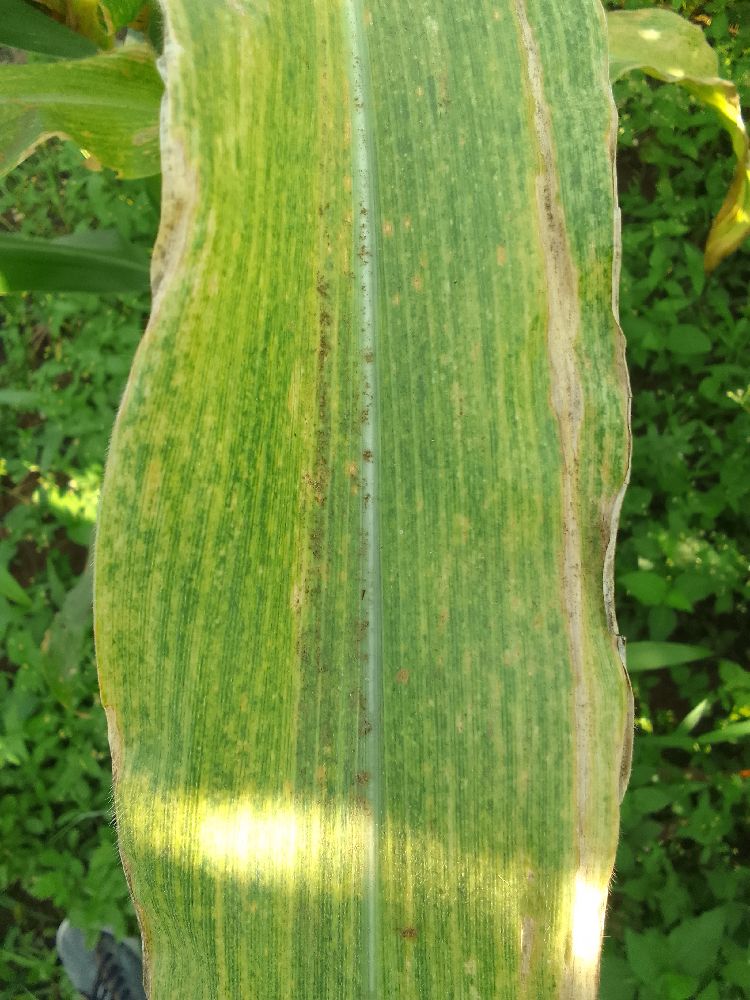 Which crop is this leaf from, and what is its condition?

maize, maize lethal necrosis
